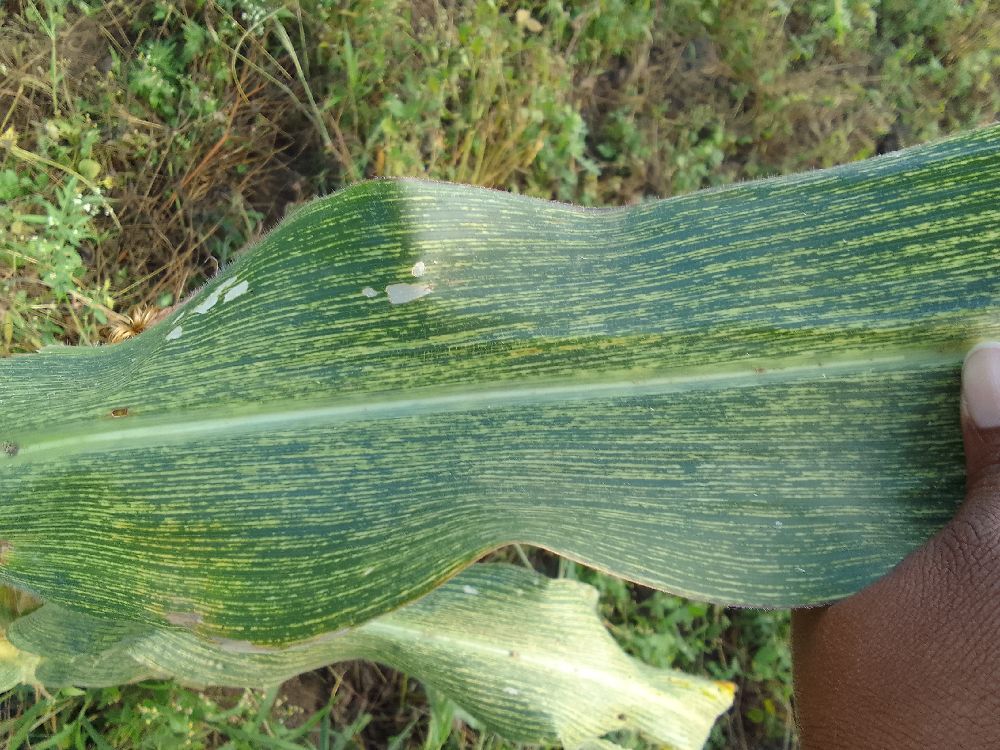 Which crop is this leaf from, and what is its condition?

maize, maize streak virus
